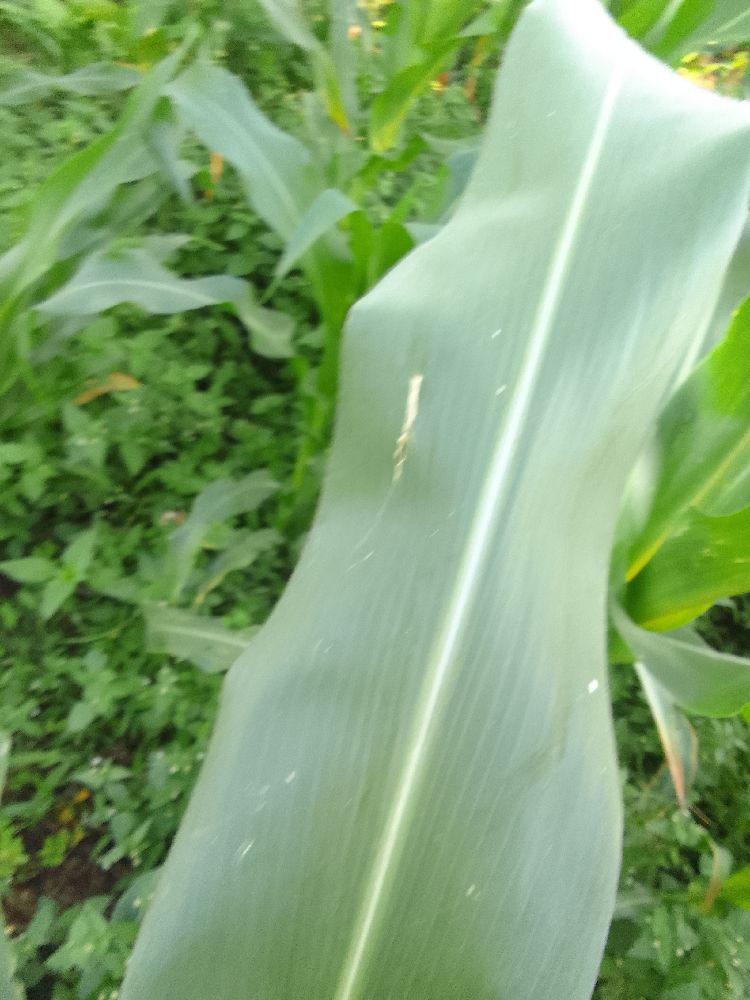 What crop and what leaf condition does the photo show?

maize, healthy
